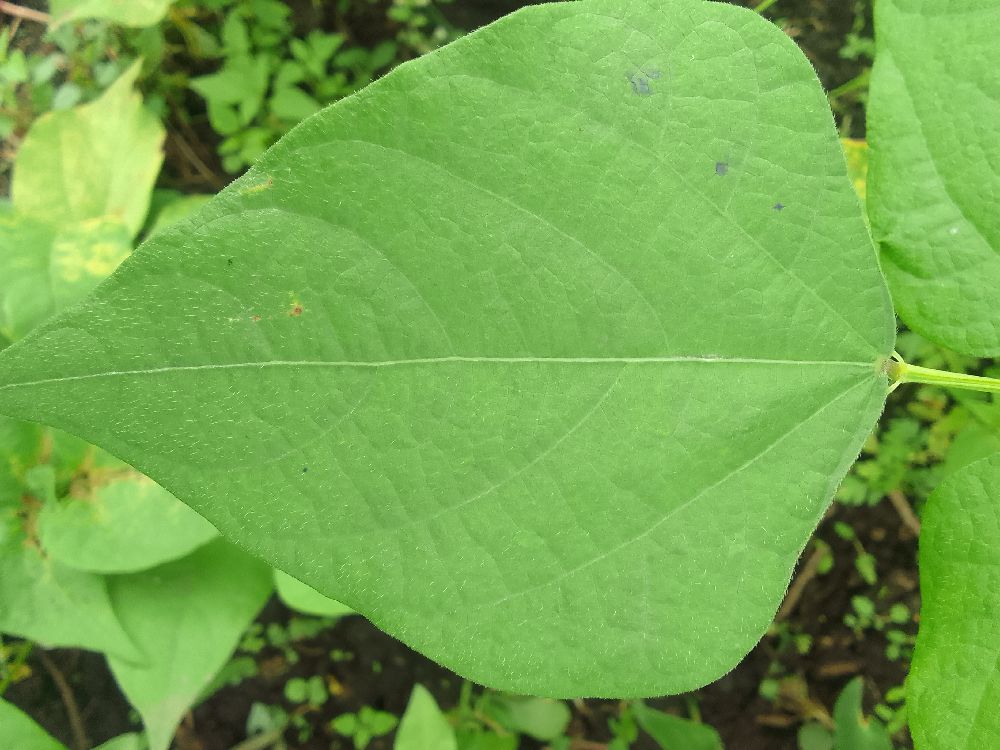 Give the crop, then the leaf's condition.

common bean, healthy
